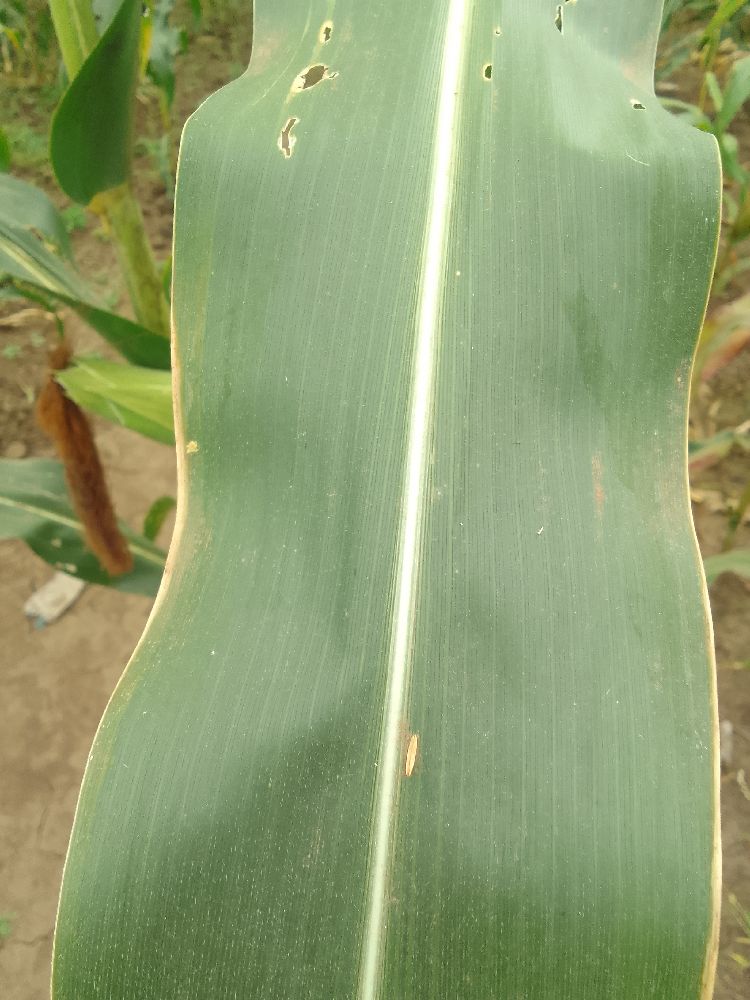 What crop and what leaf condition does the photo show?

maize, healthy
